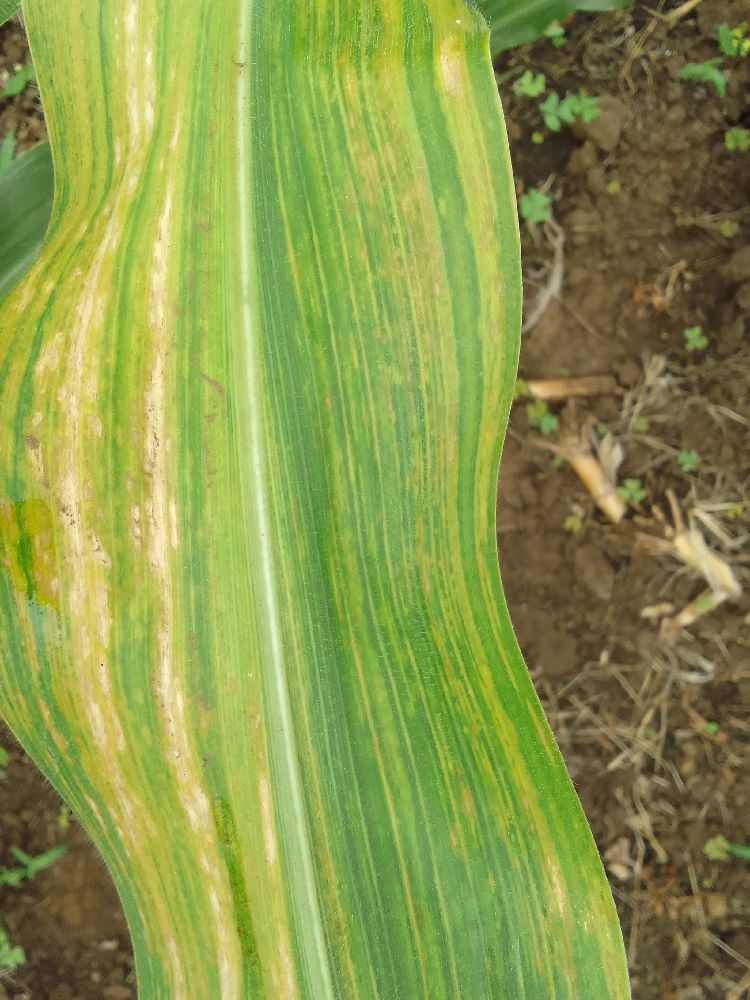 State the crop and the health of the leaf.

maize, maize lethal necrosis
